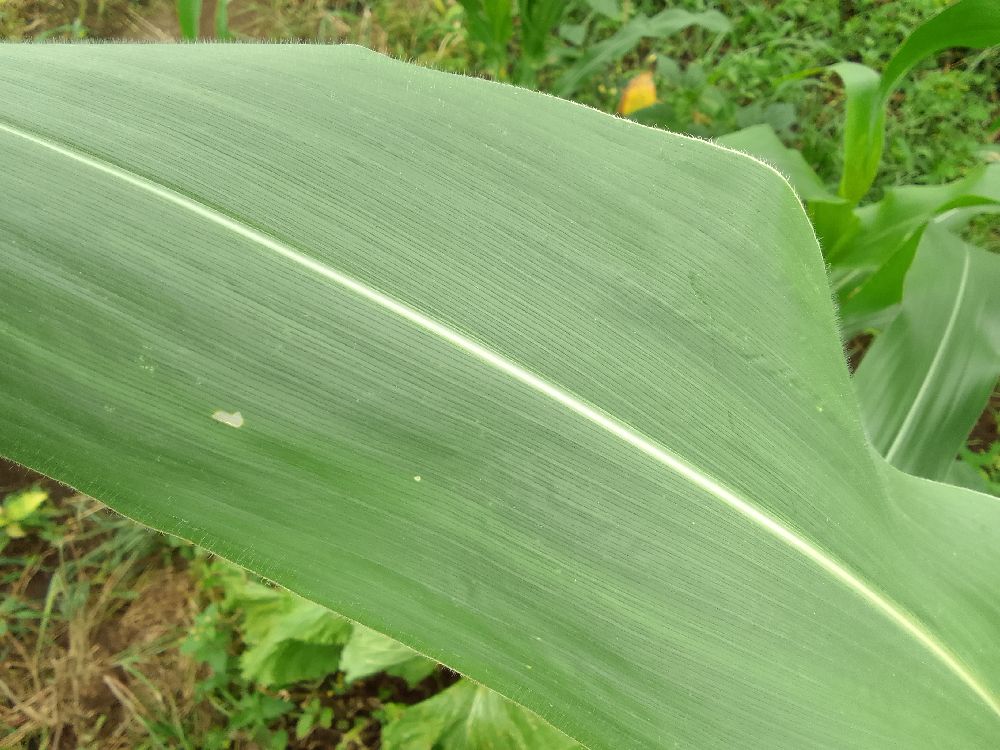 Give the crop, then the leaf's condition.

maize, healthy
